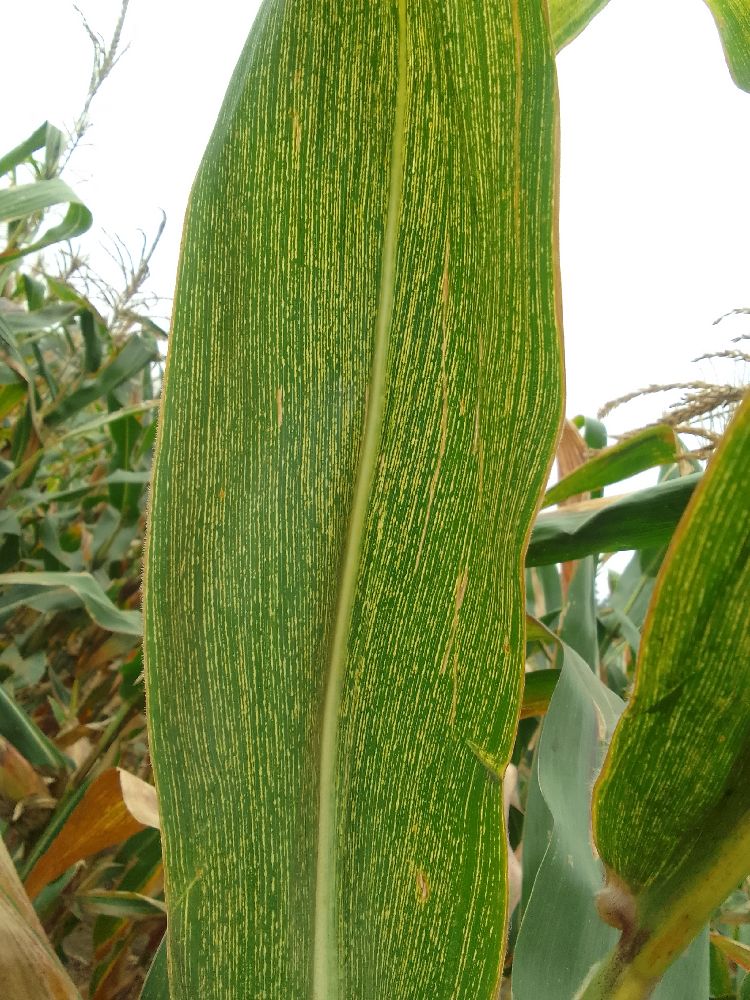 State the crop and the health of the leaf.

maize, maize streak virus
